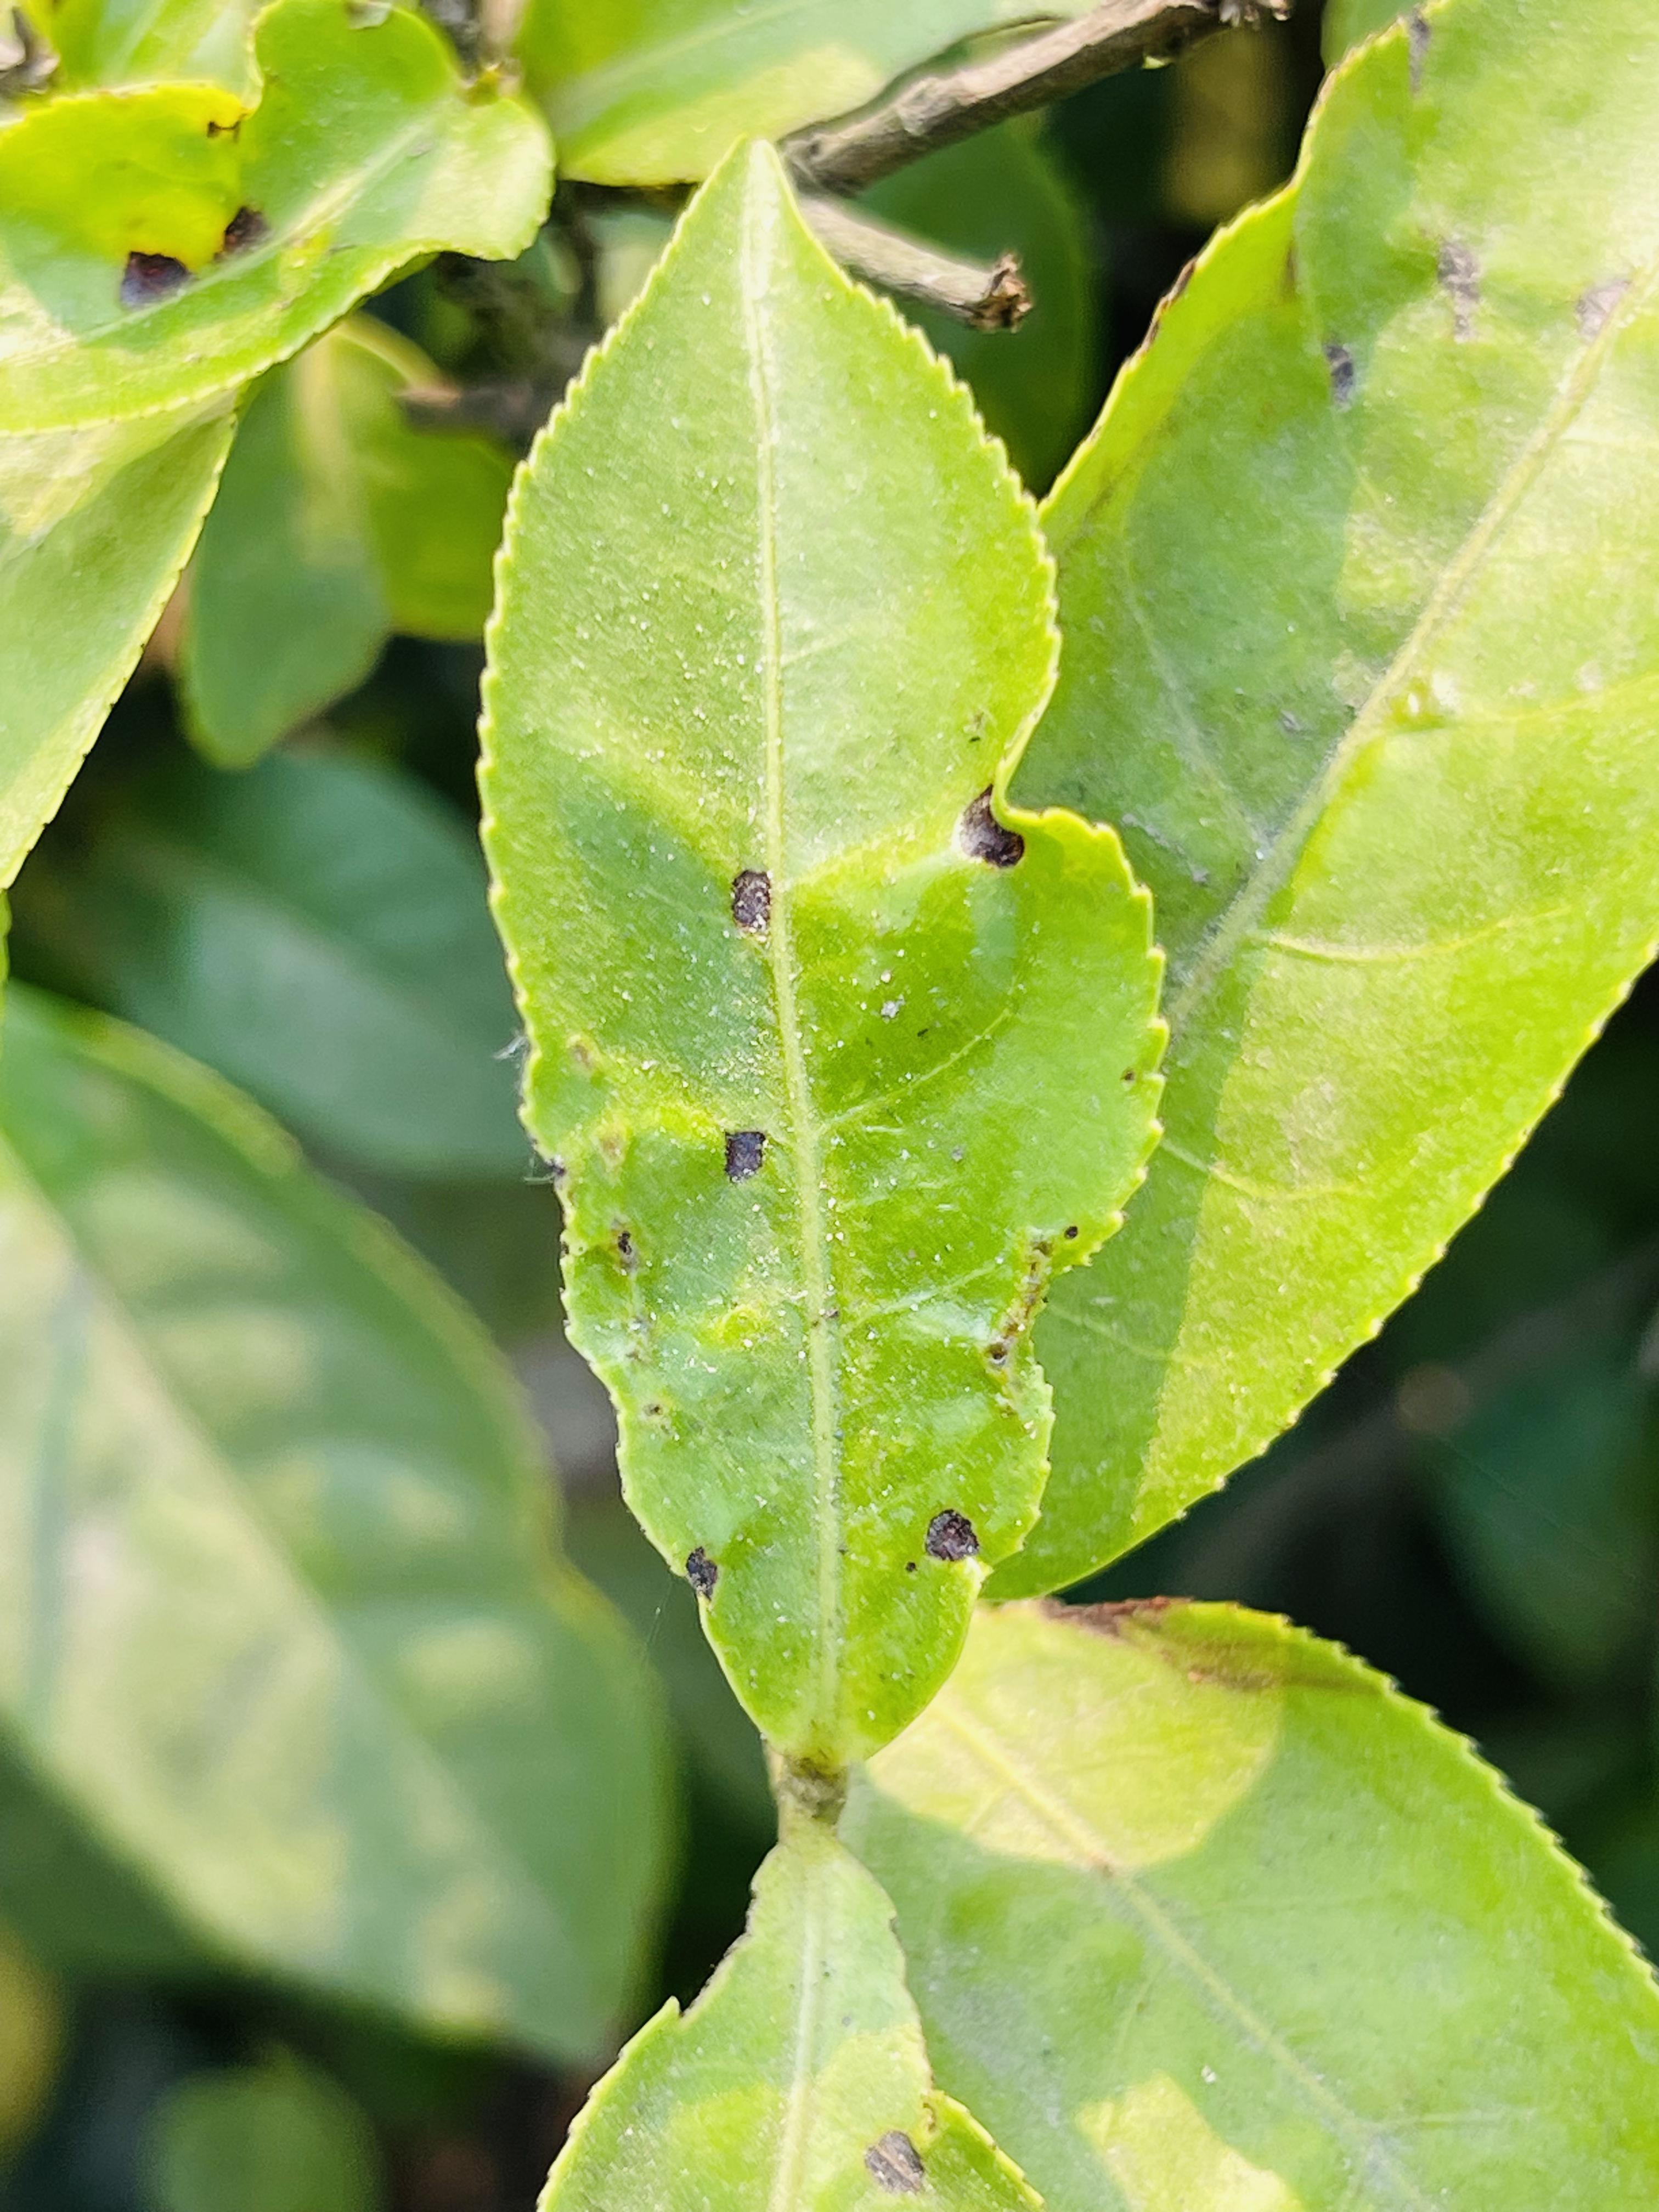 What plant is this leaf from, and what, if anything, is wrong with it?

tea, helopeltis
